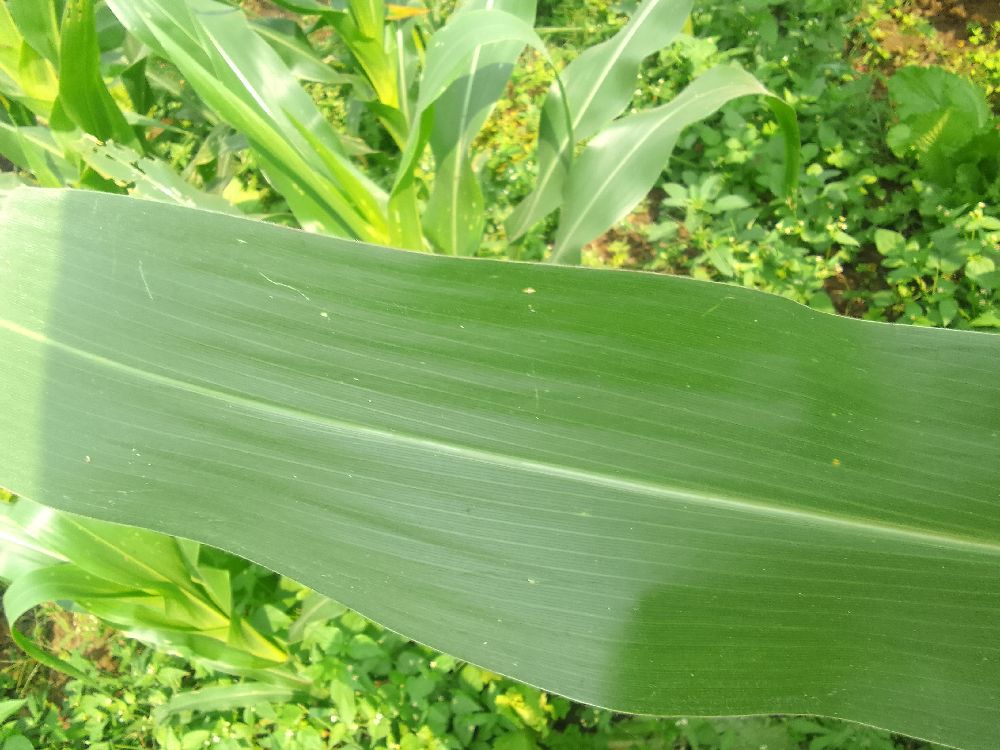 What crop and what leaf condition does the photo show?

maize, healthy
